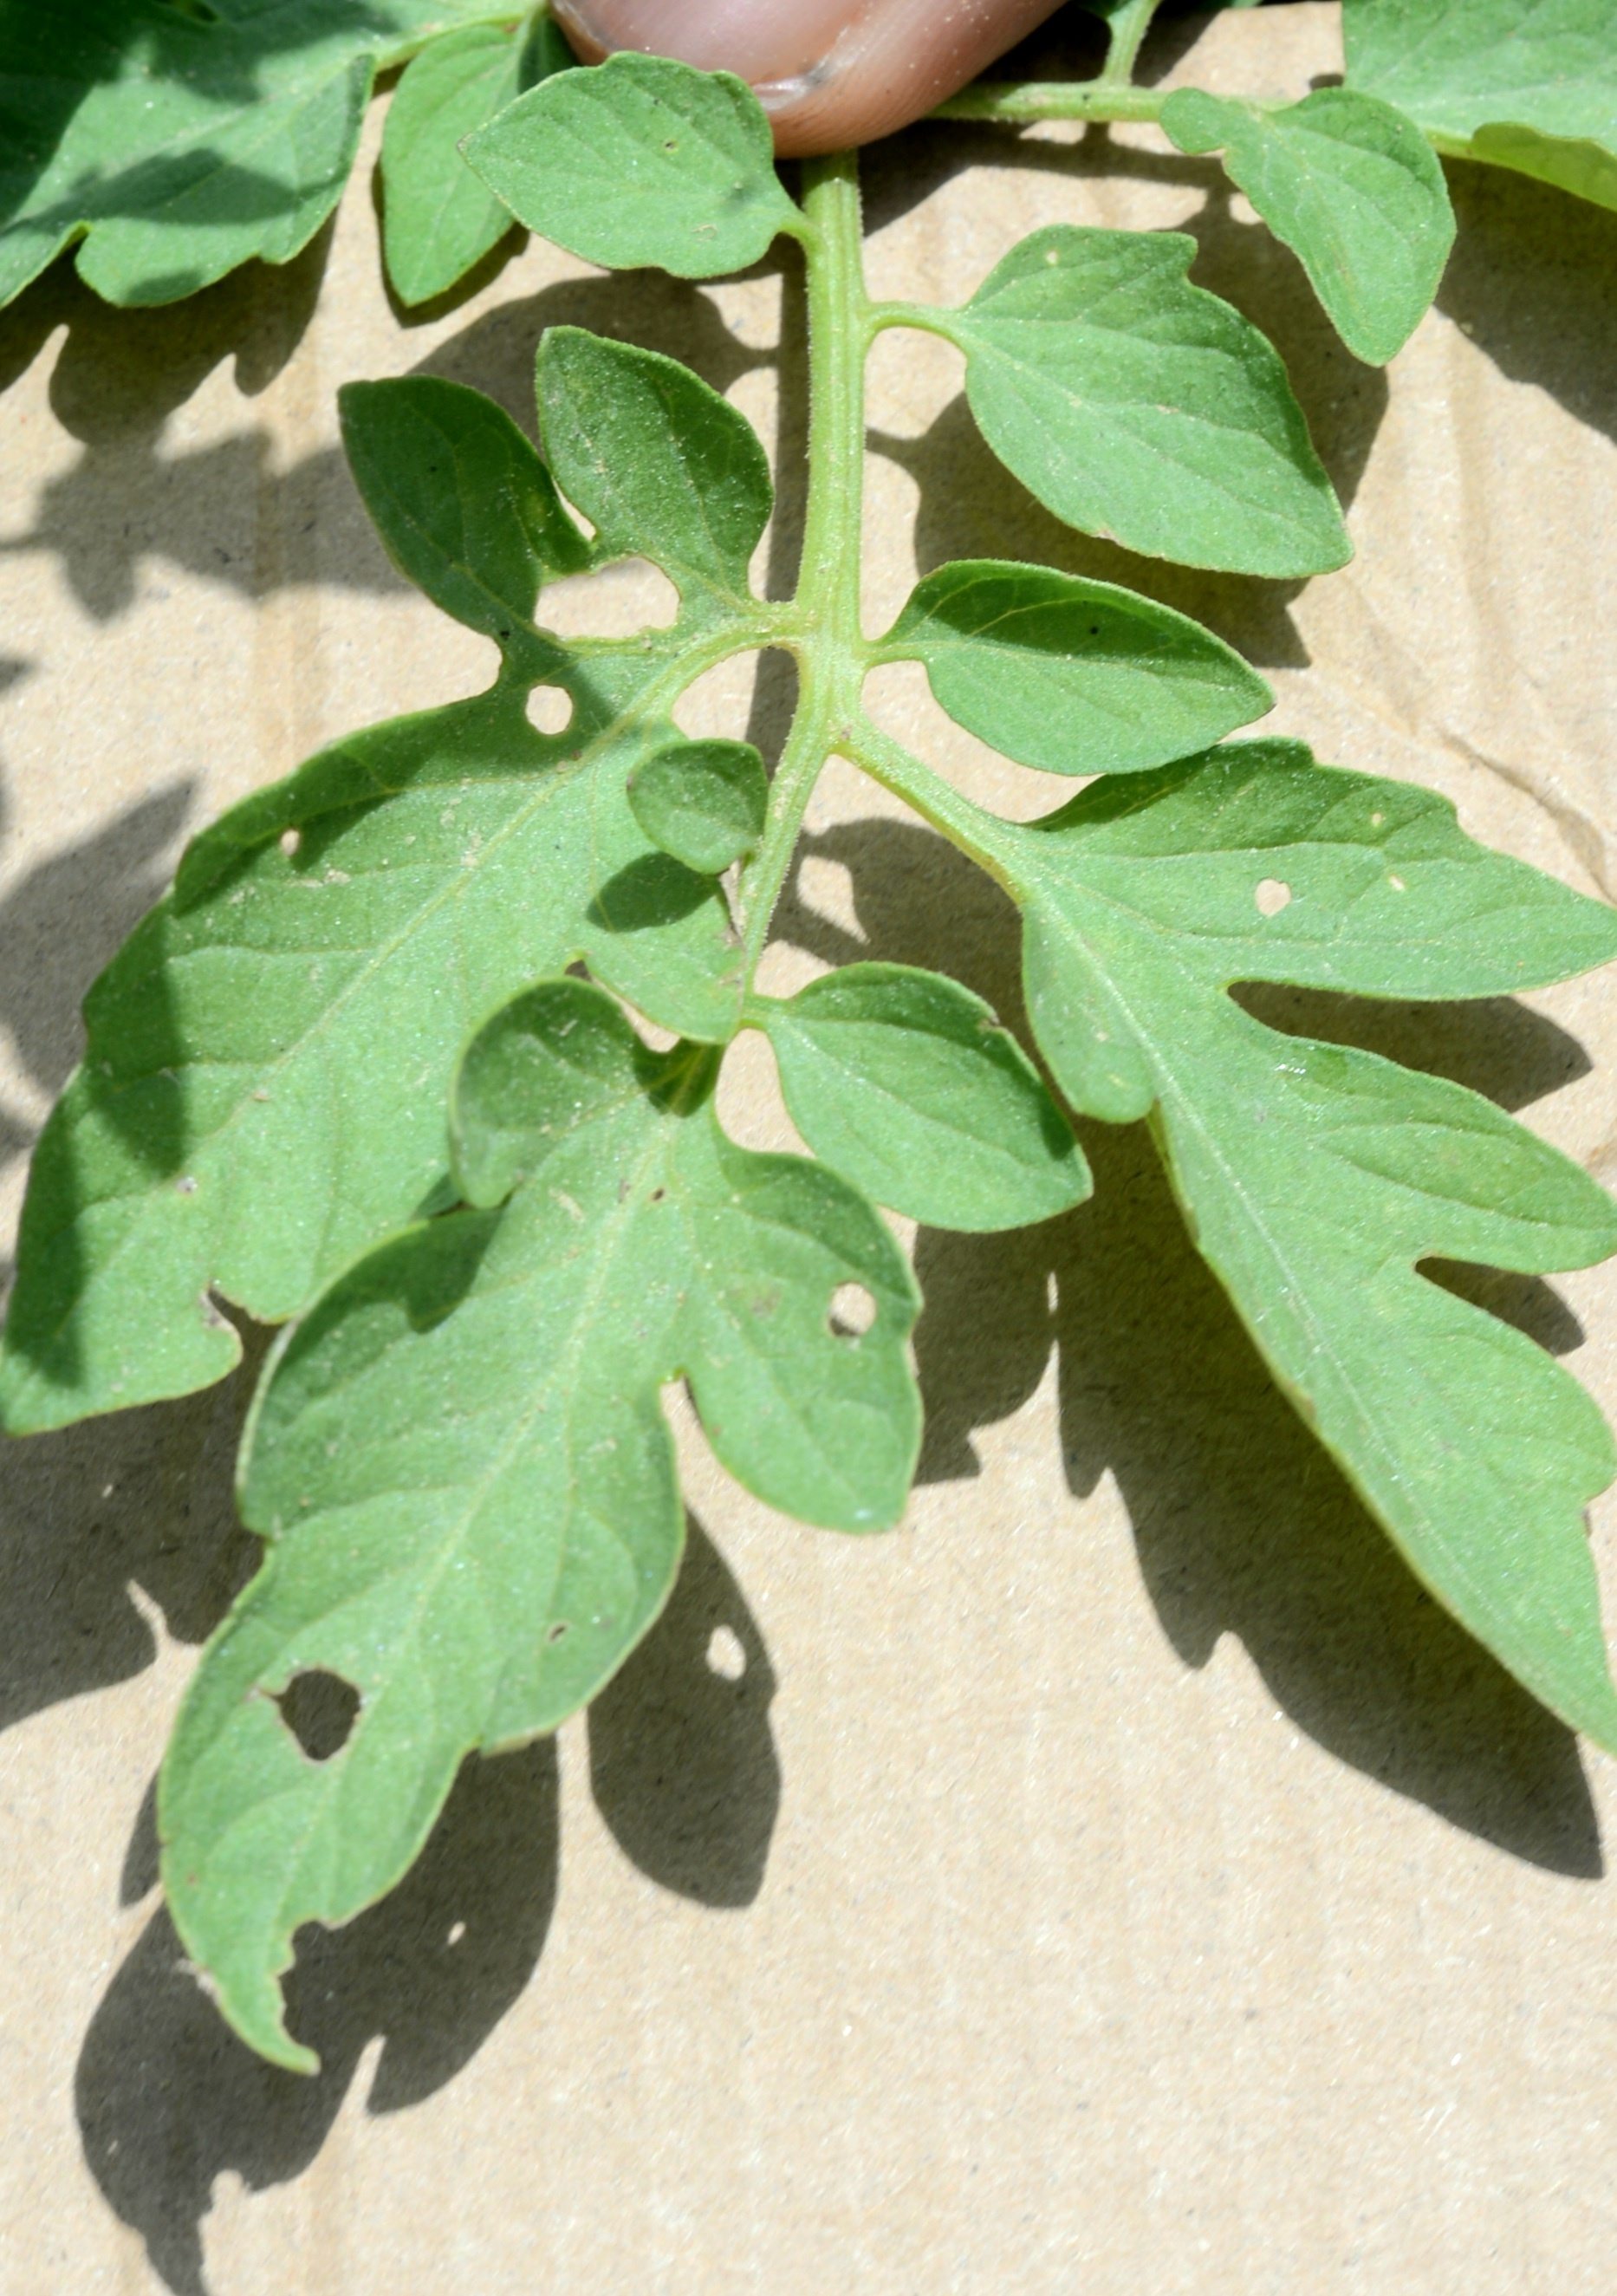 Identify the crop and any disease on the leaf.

tomato, infected
